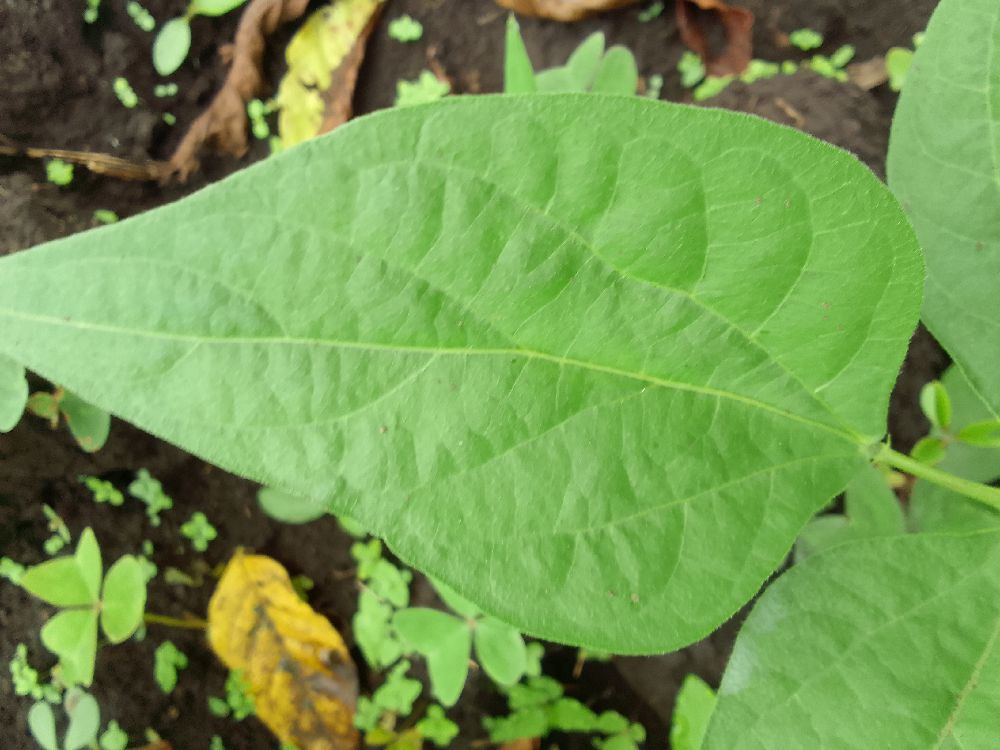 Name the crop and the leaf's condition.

common bean, healthy
